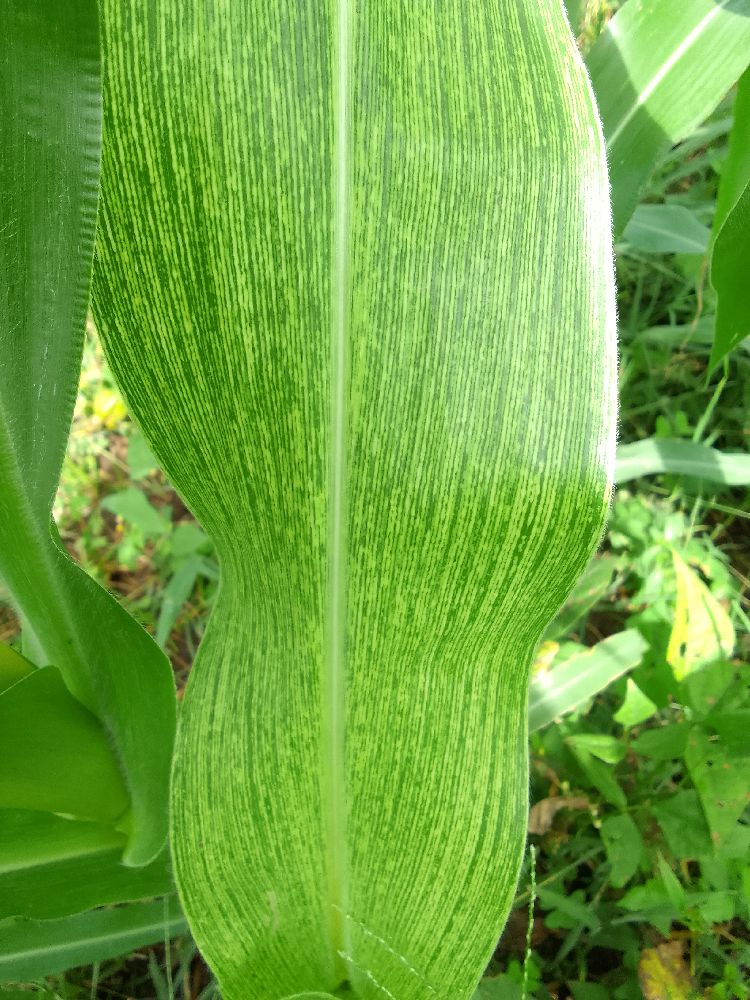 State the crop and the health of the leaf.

maize, maize streak virus
